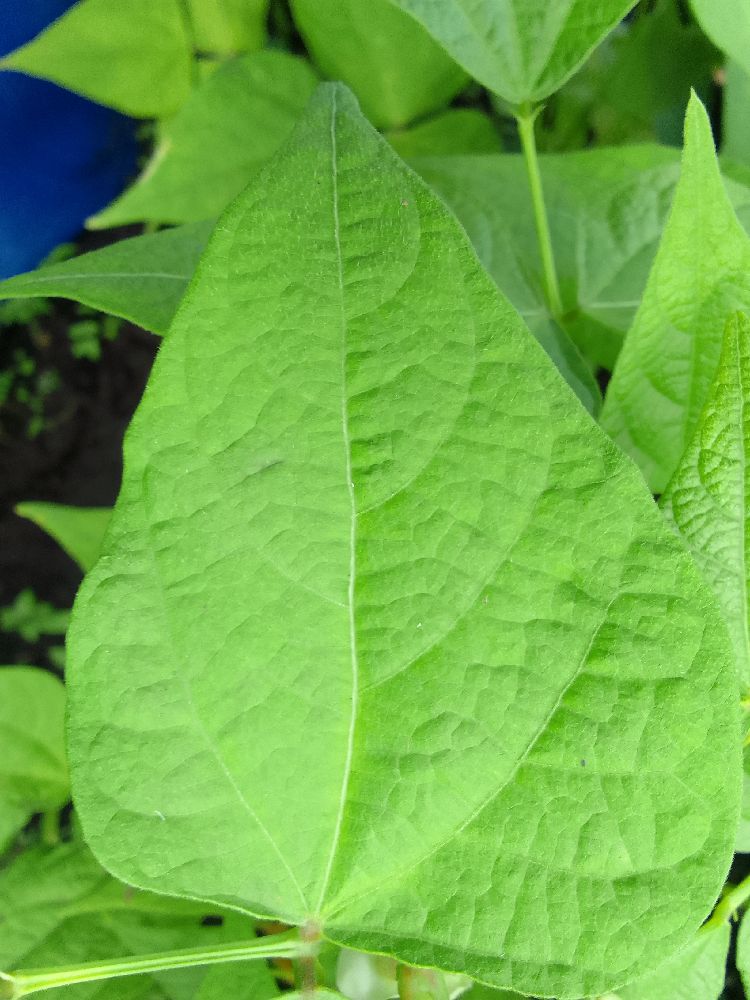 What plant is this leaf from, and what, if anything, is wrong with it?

common bean, healthy
